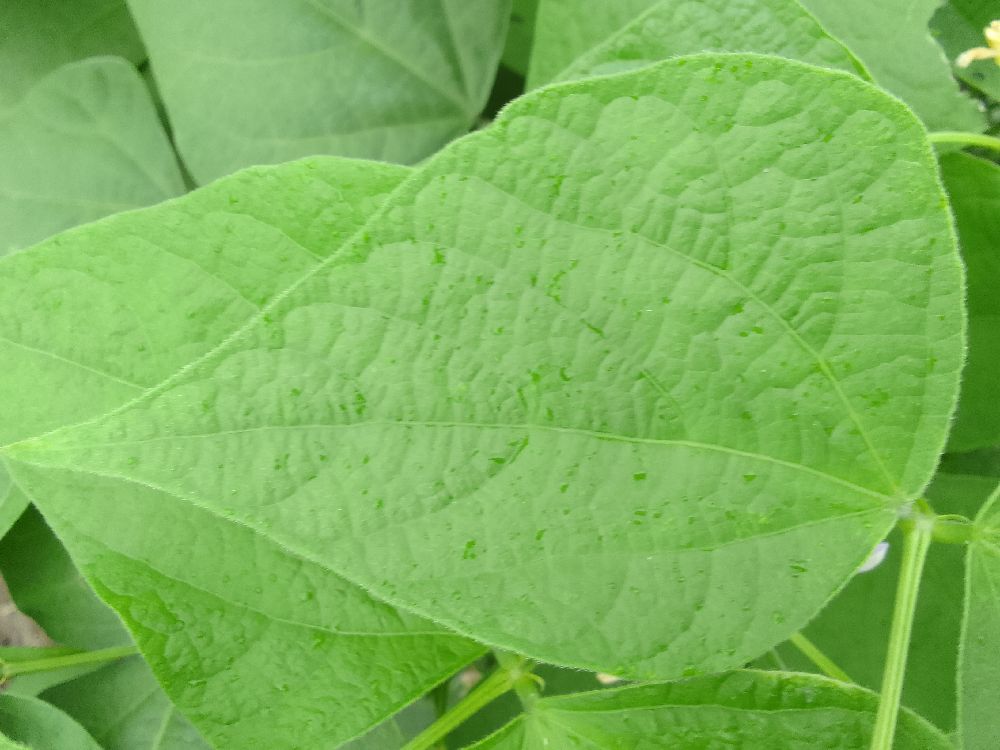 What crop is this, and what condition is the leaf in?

common bean, healthy
